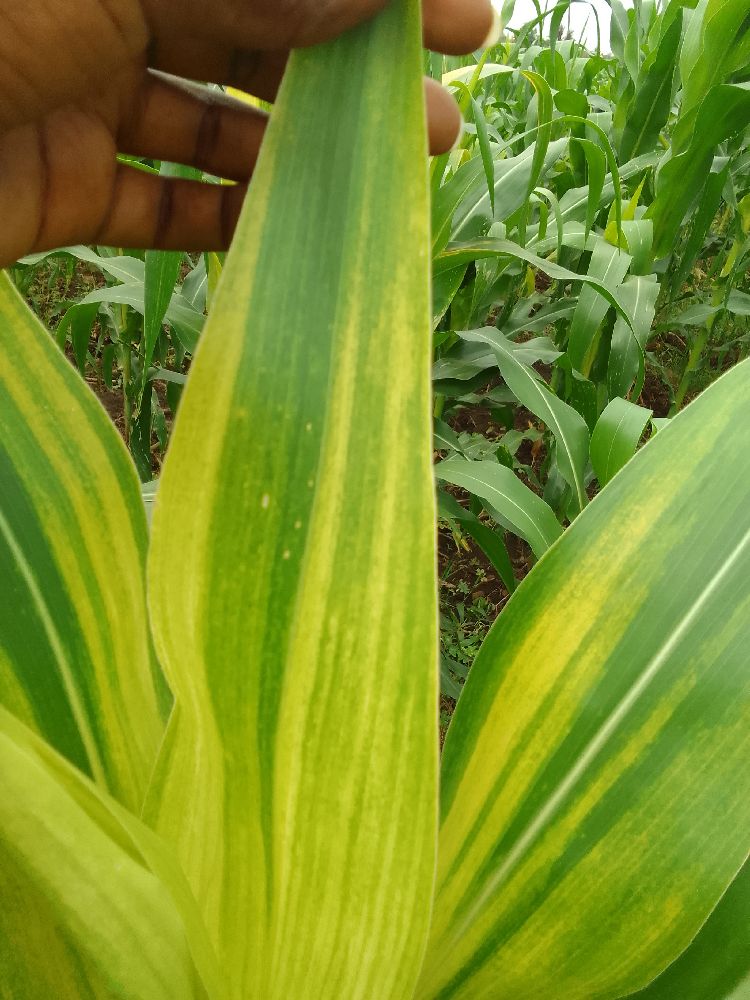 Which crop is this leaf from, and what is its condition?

maize, maize lethal necrosis
